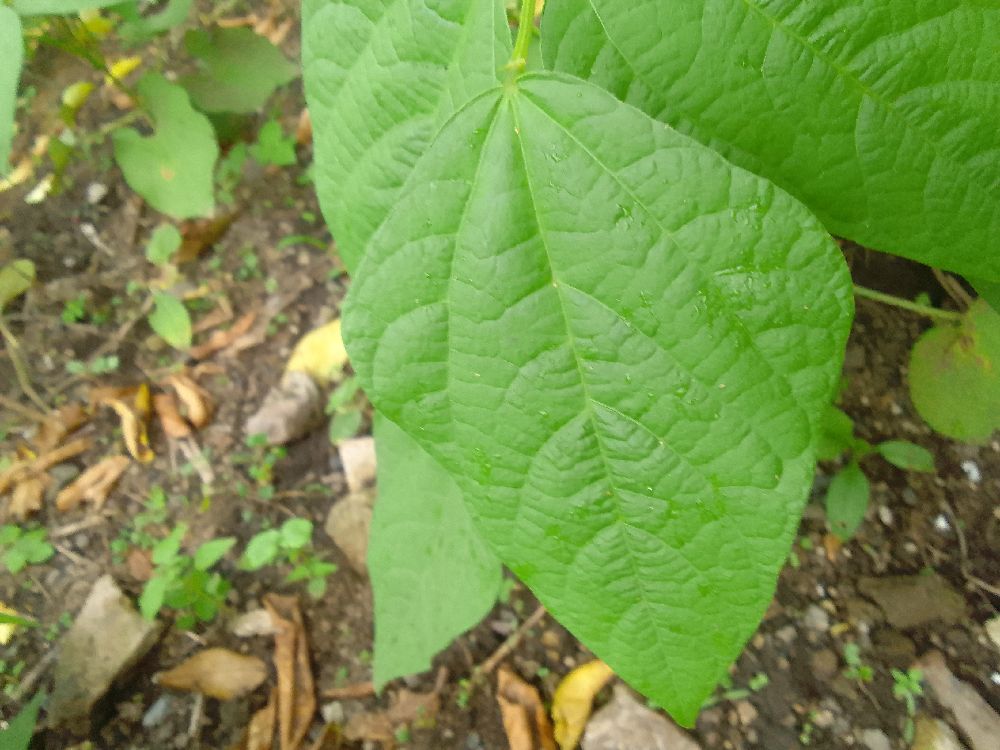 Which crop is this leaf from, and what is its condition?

common bean, healthy
